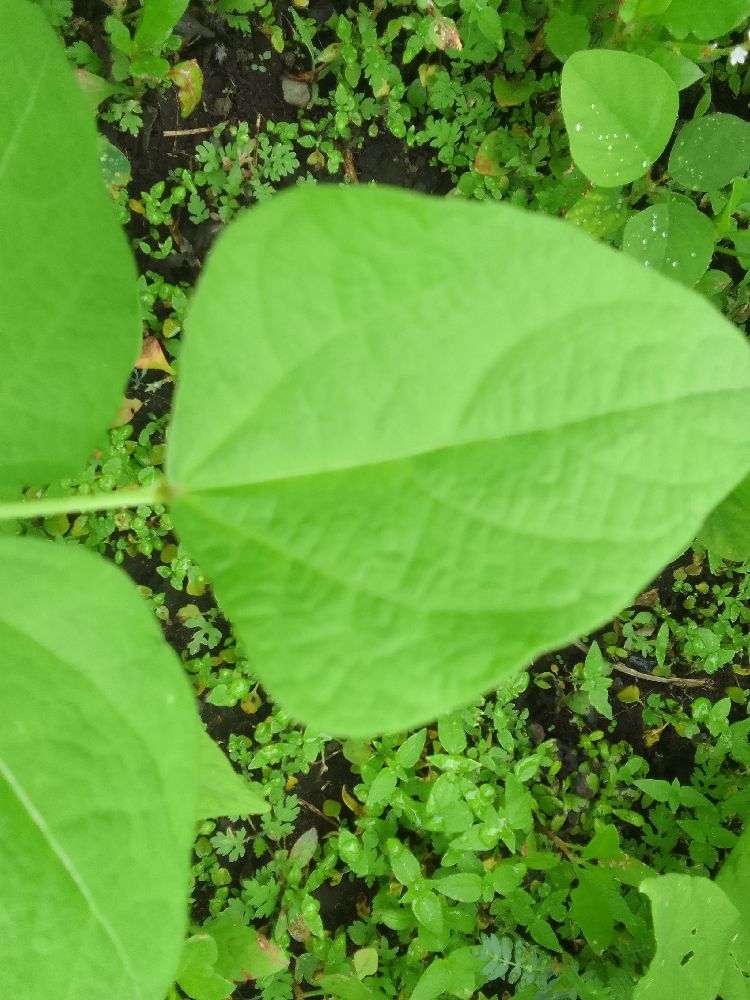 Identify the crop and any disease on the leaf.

common bean, healthy
